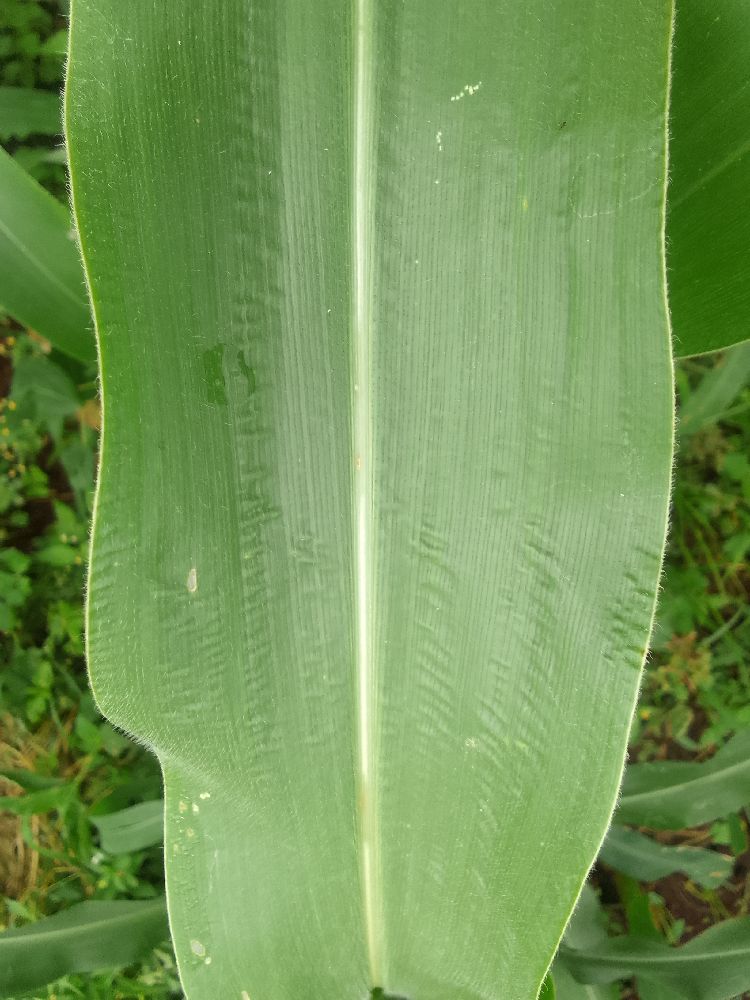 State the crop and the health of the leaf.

maize, healthy
